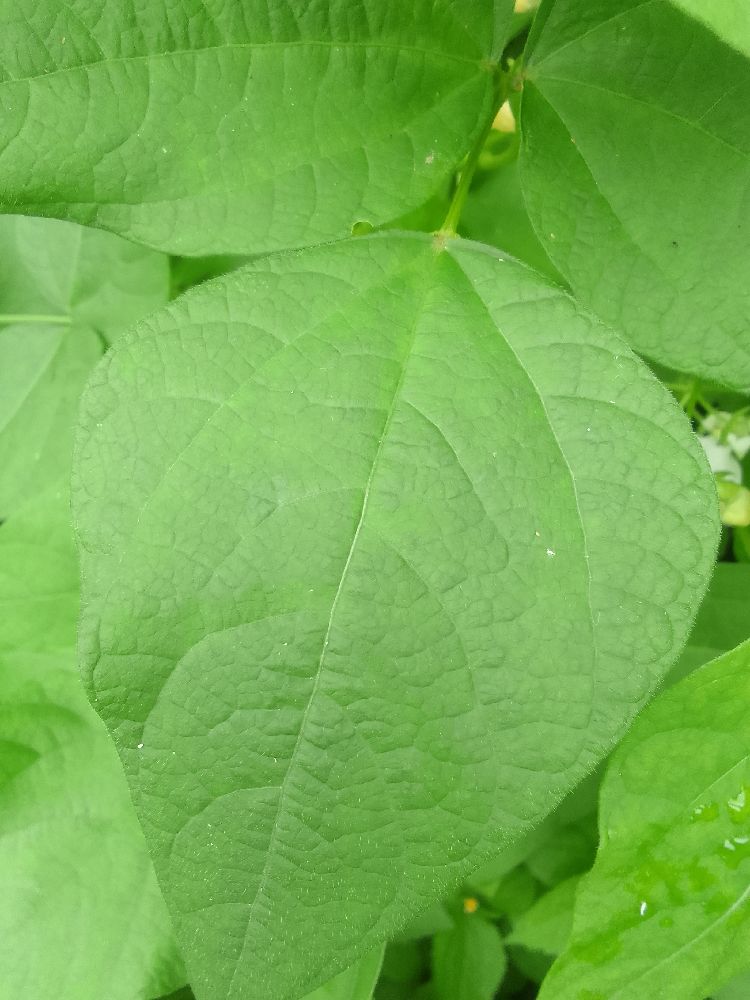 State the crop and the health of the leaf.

common bean, healthy
